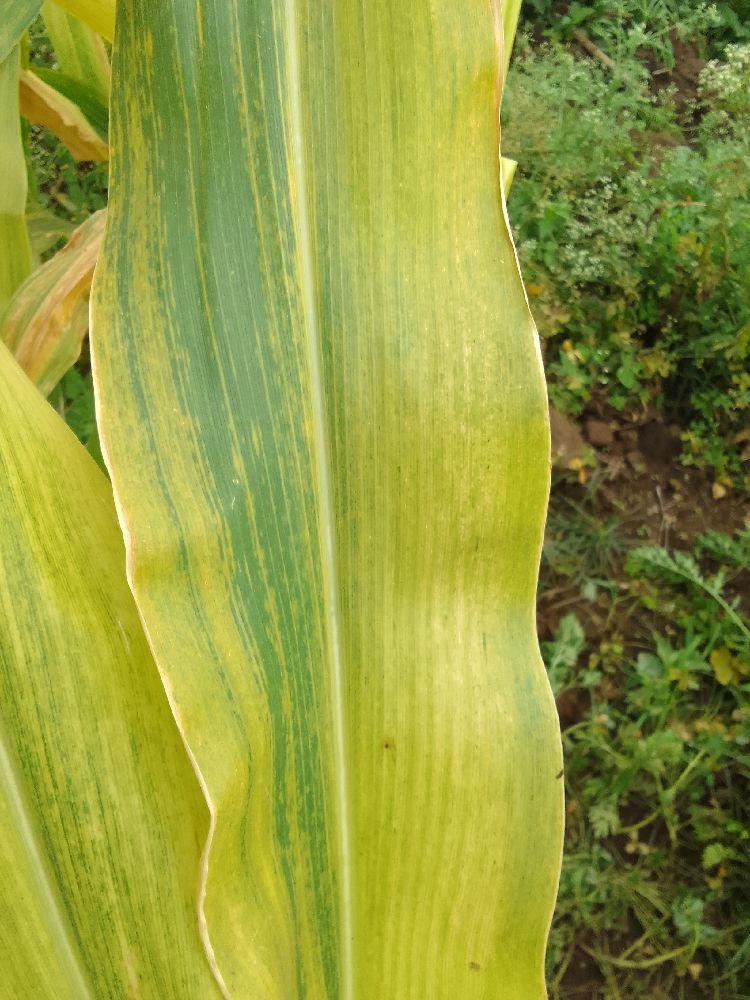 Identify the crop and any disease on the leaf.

maize, maize lethal necrosis
